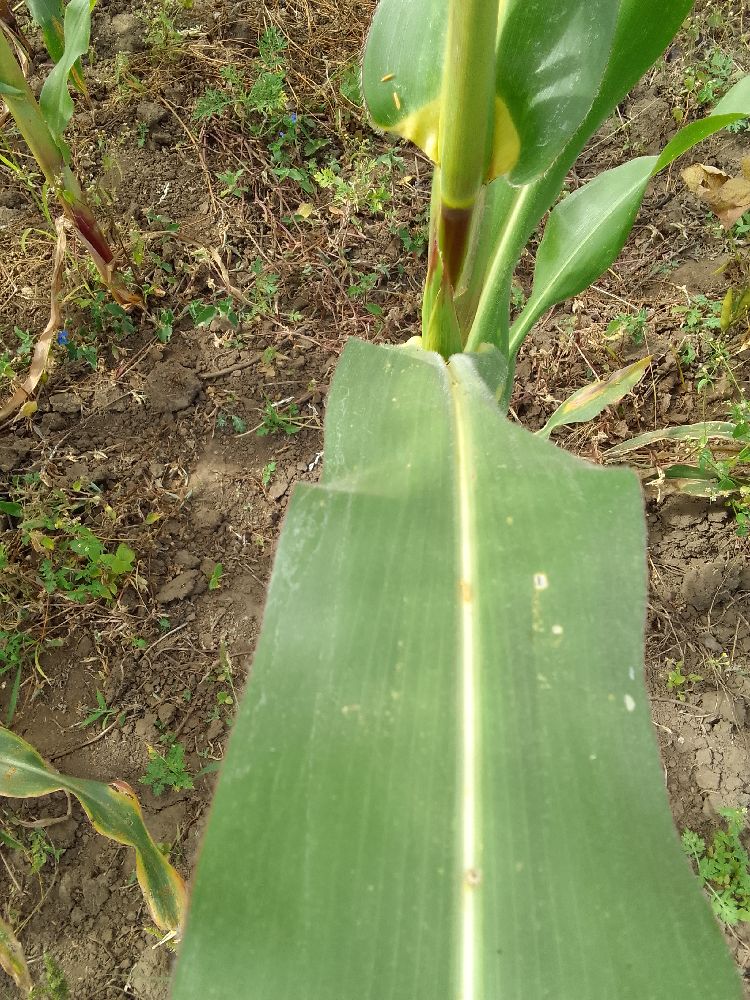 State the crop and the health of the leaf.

maize, healthy
